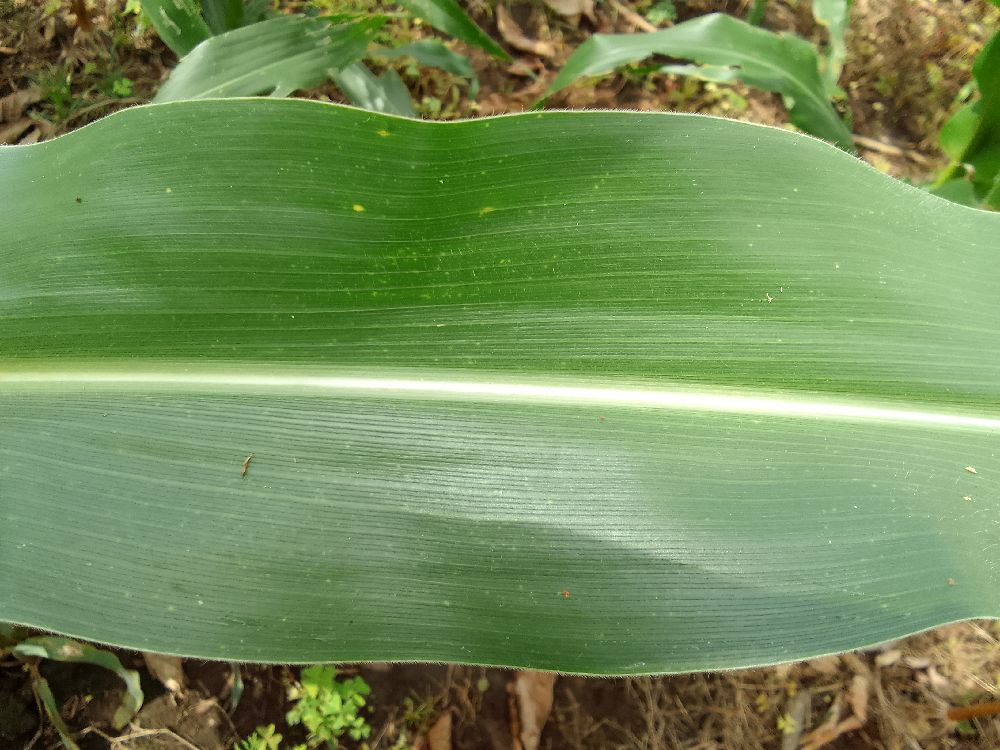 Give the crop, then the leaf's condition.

maize, healthy
